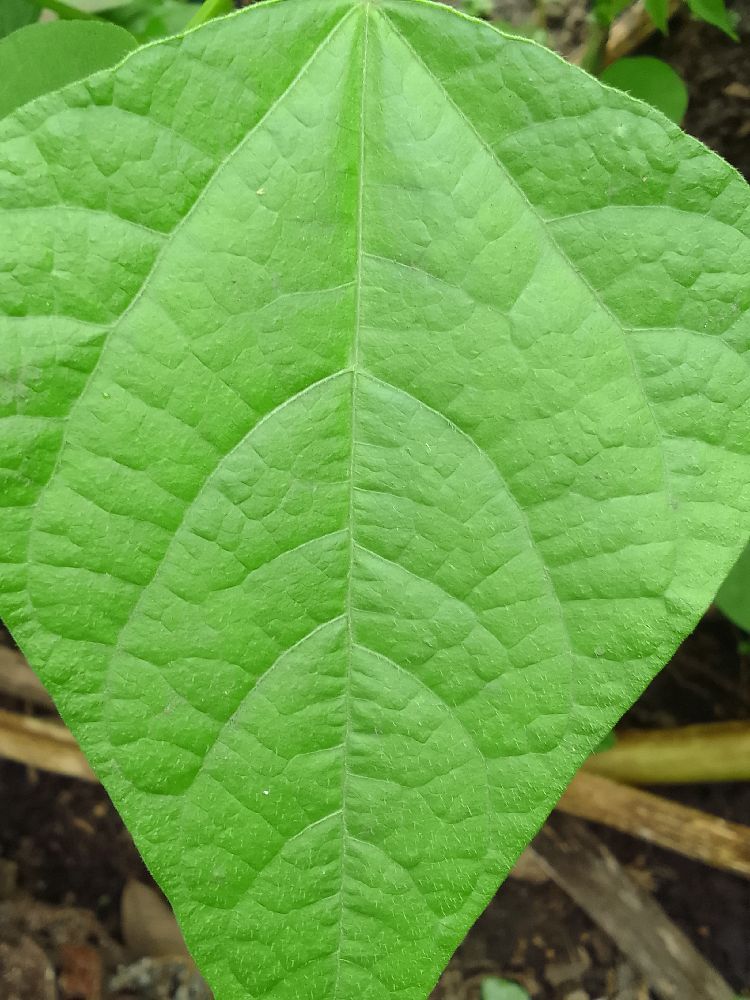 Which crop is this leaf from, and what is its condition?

common bean, healthy
